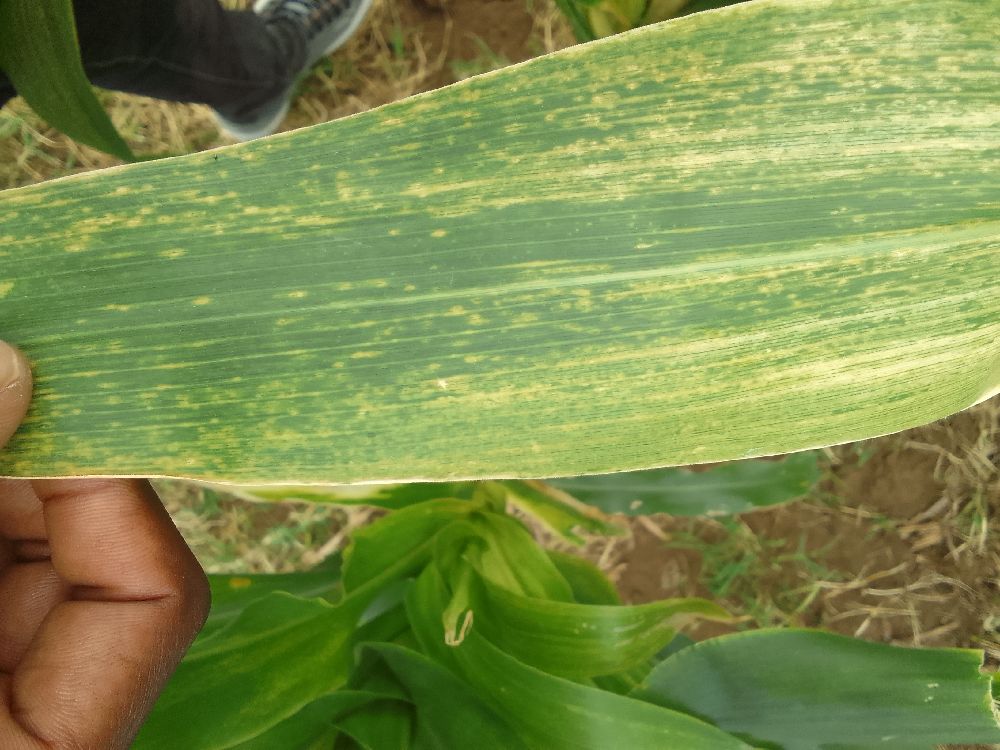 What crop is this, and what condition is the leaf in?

maize, maize lethal necrosis
